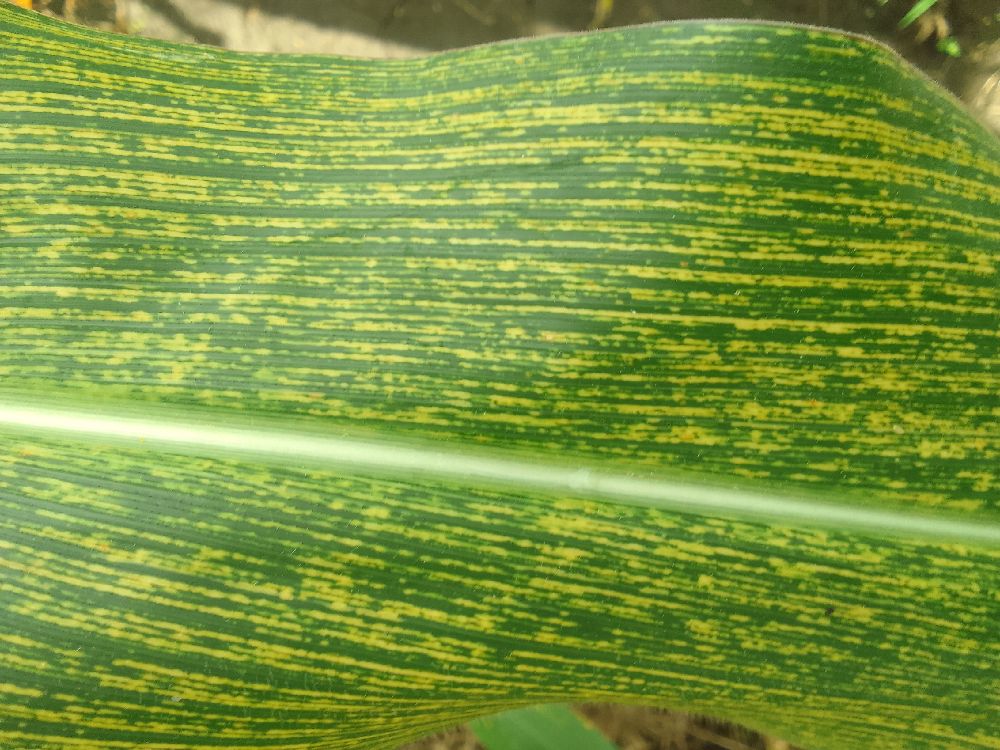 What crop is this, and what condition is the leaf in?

maize, maize streak virus
